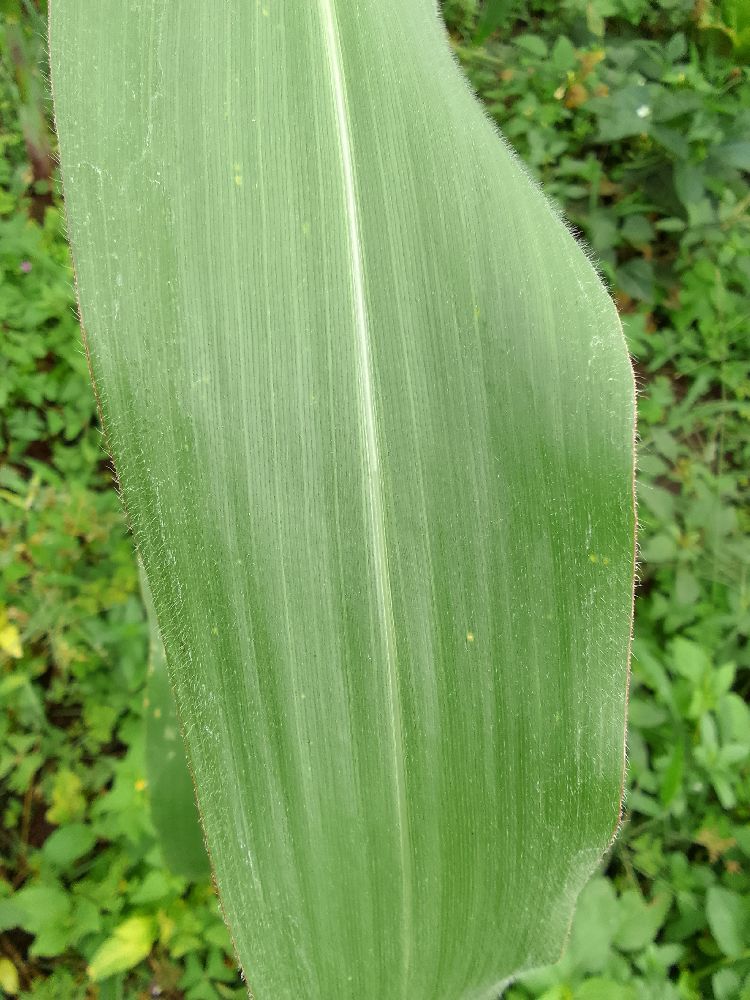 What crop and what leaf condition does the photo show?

maize, healthy
